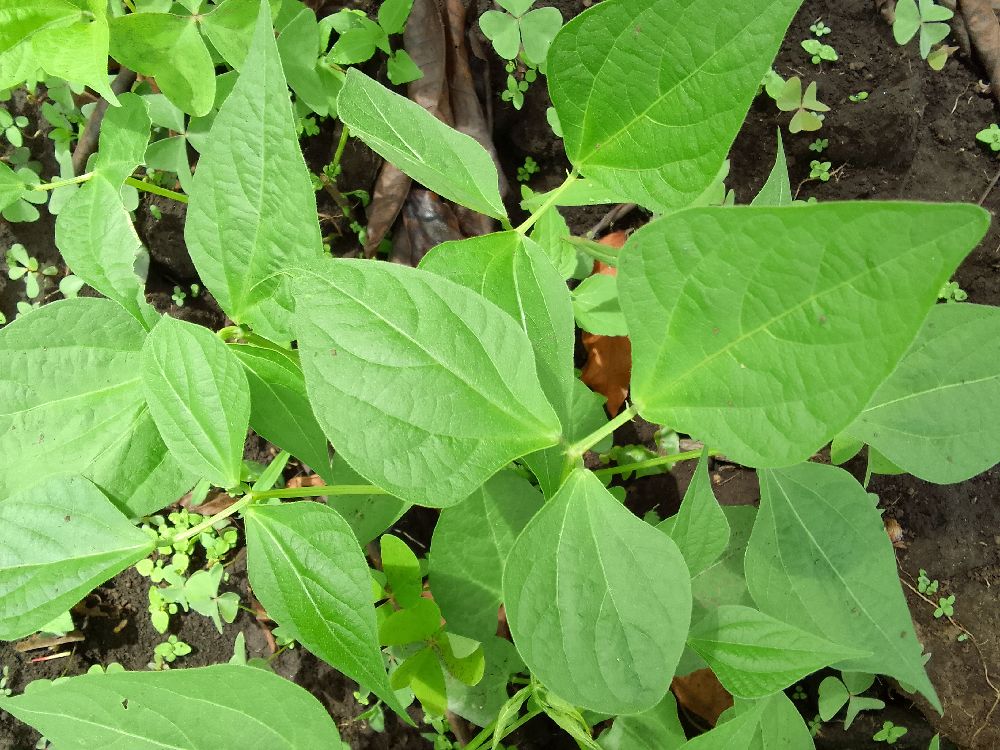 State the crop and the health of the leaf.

common bean, healthy
